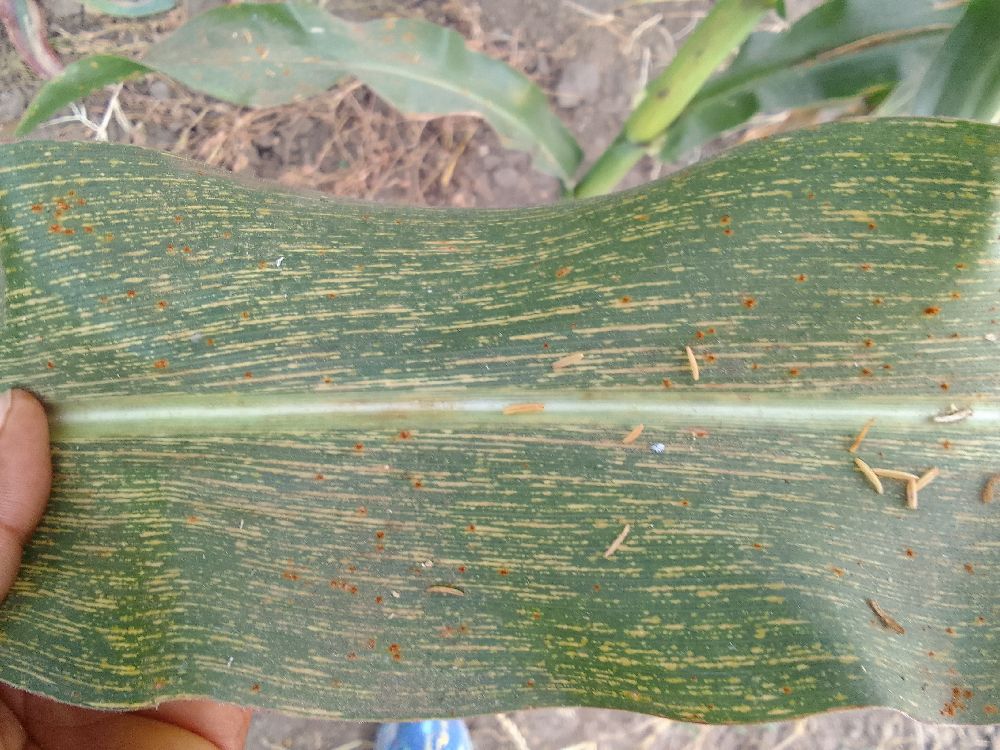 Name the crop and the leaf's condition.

maize, maize streak virus
